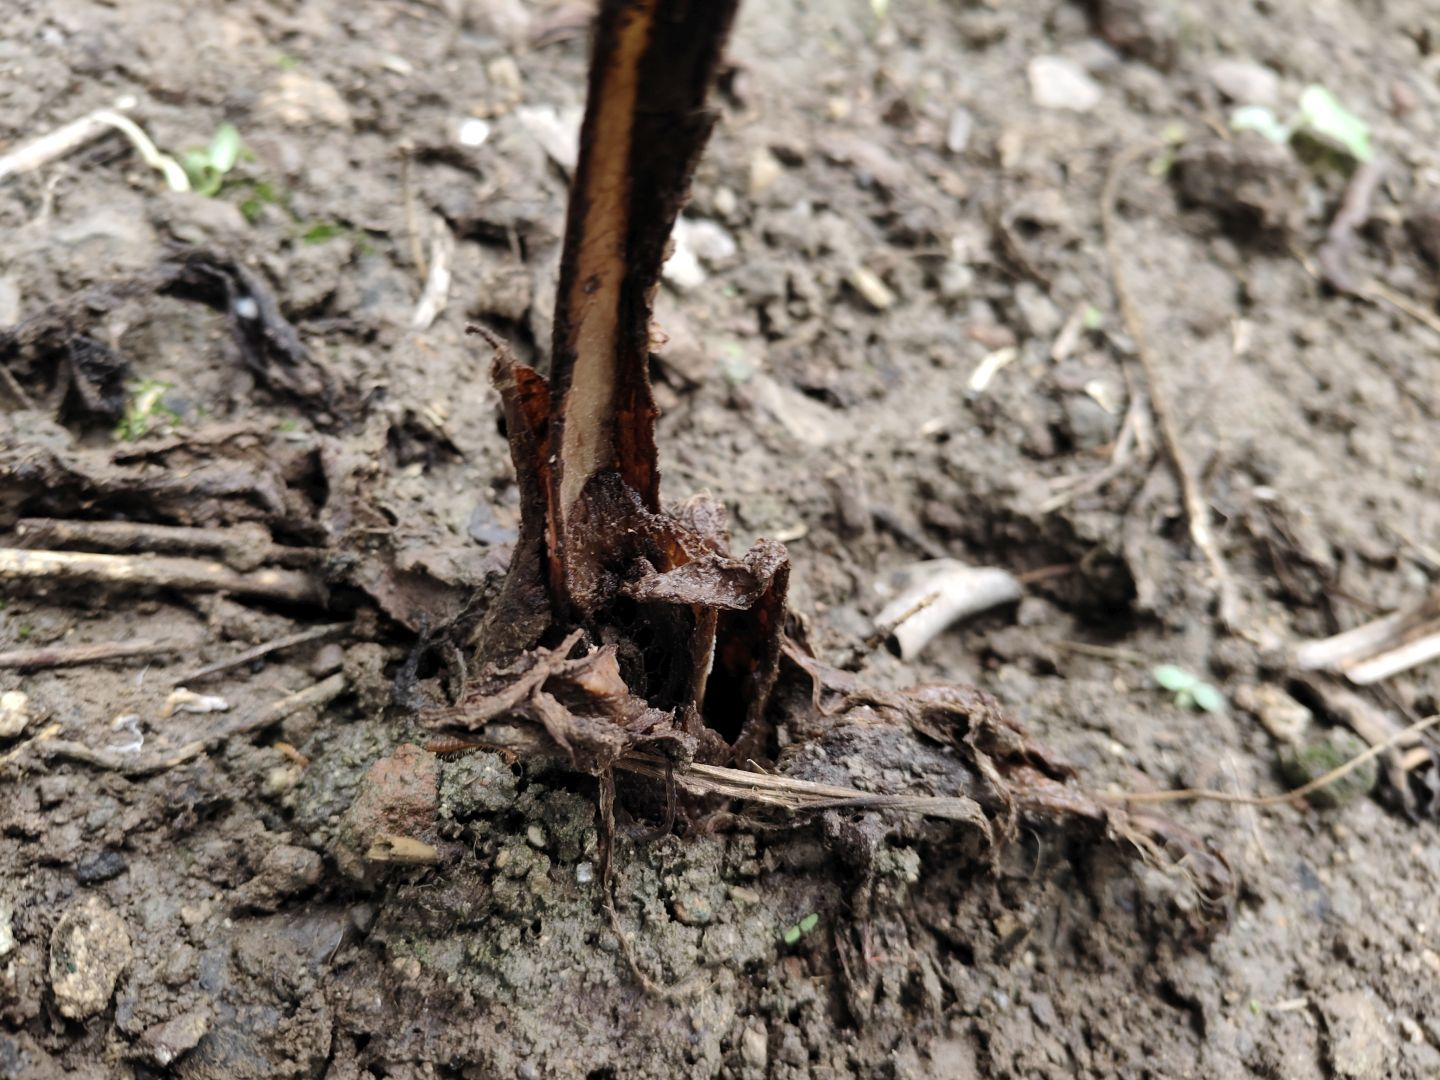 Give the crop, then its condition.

taro, root rot
